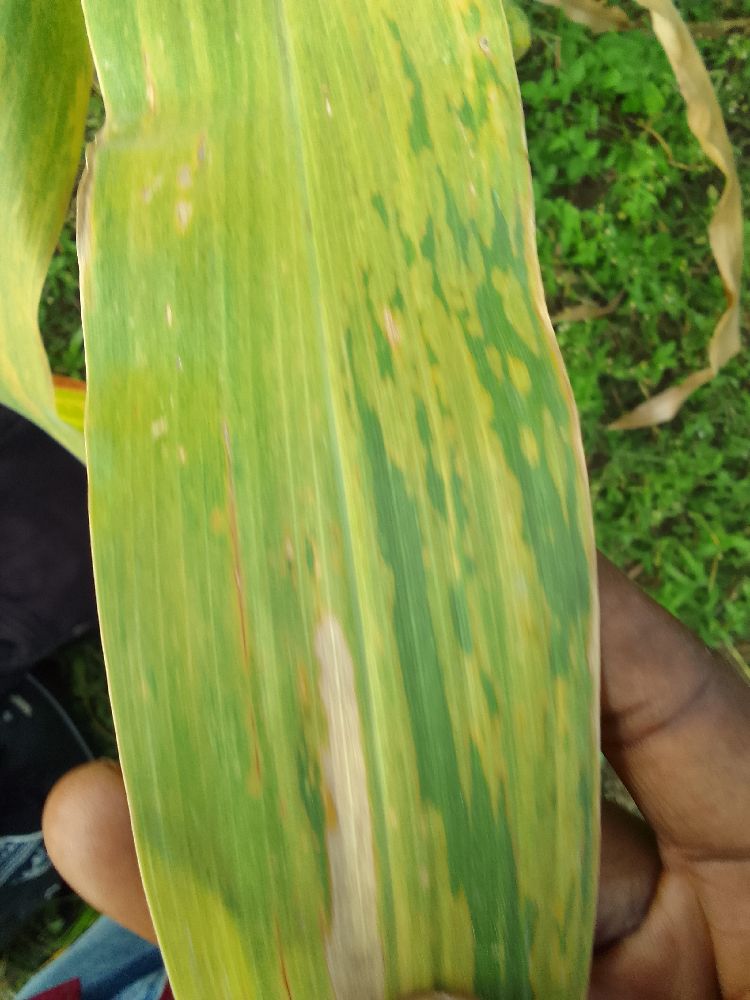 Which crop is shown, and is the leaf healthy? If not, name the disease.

maize, maize lethal necrosis
